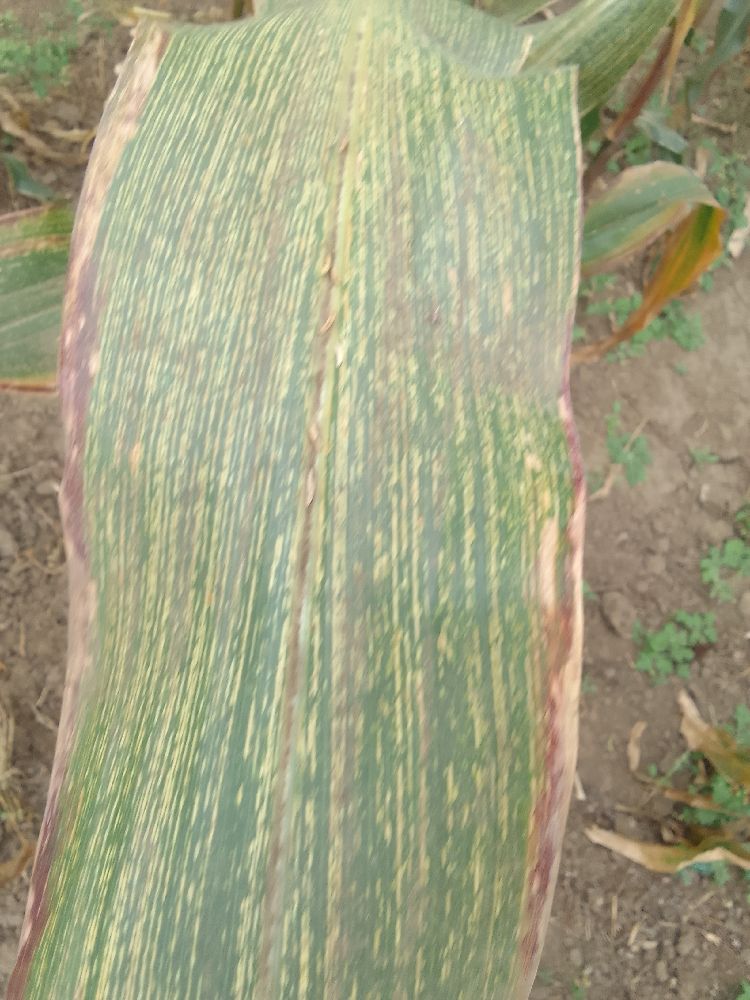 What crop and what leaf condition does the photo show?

maize, maize streak virus
